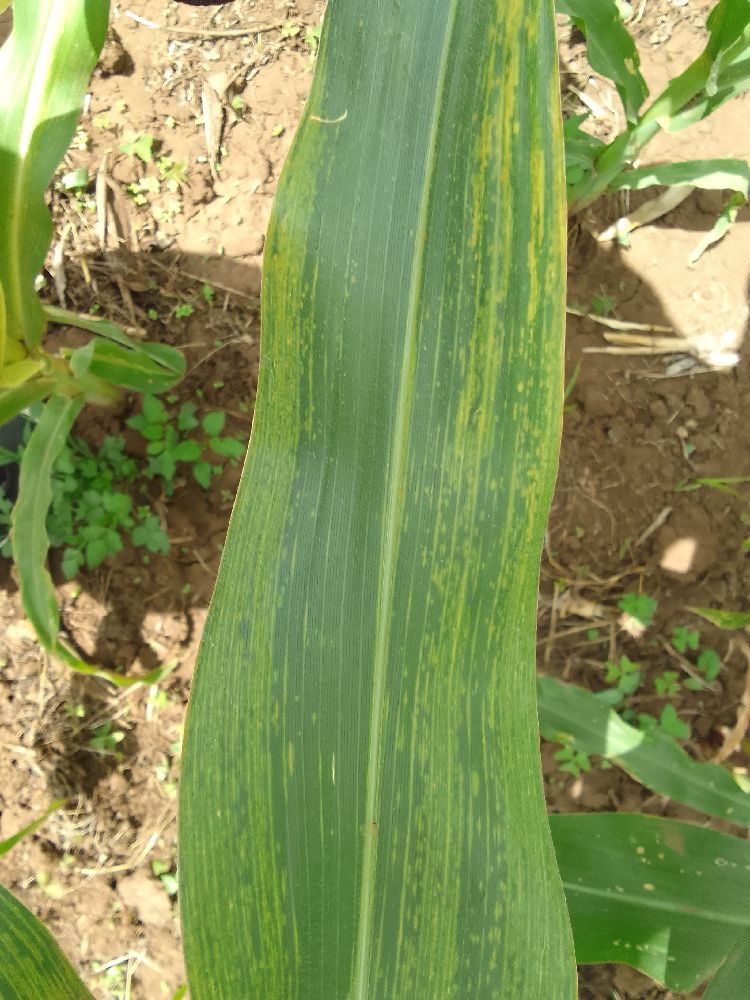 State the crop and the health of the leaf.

maize, maize lethal necrosis
